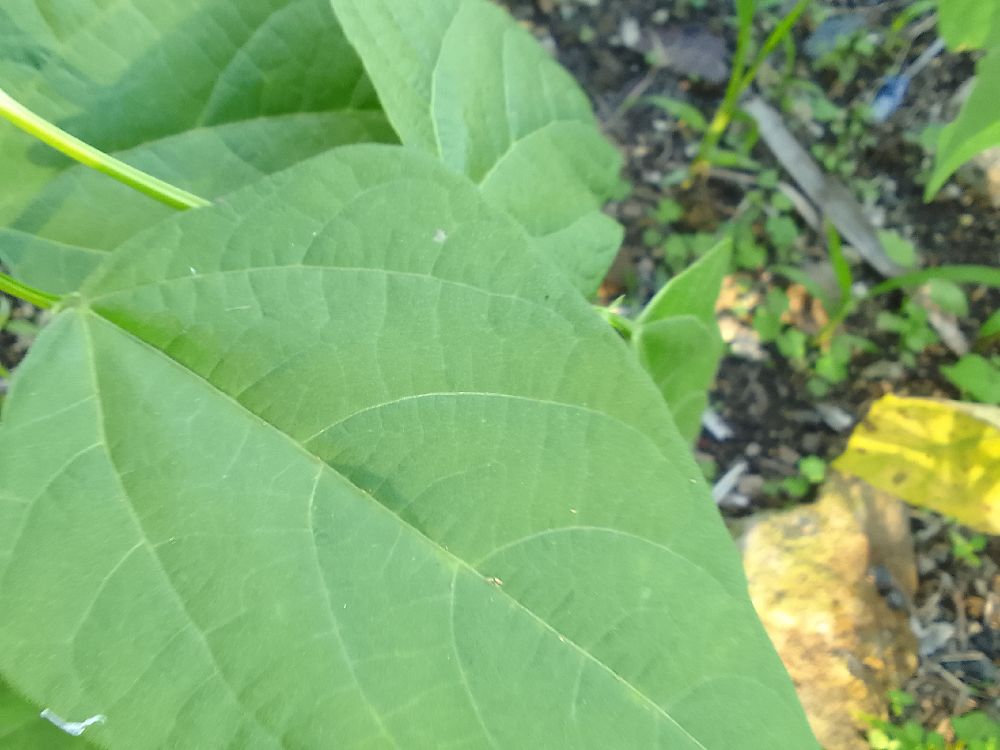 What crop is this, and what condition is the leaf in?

common bean, healthy
